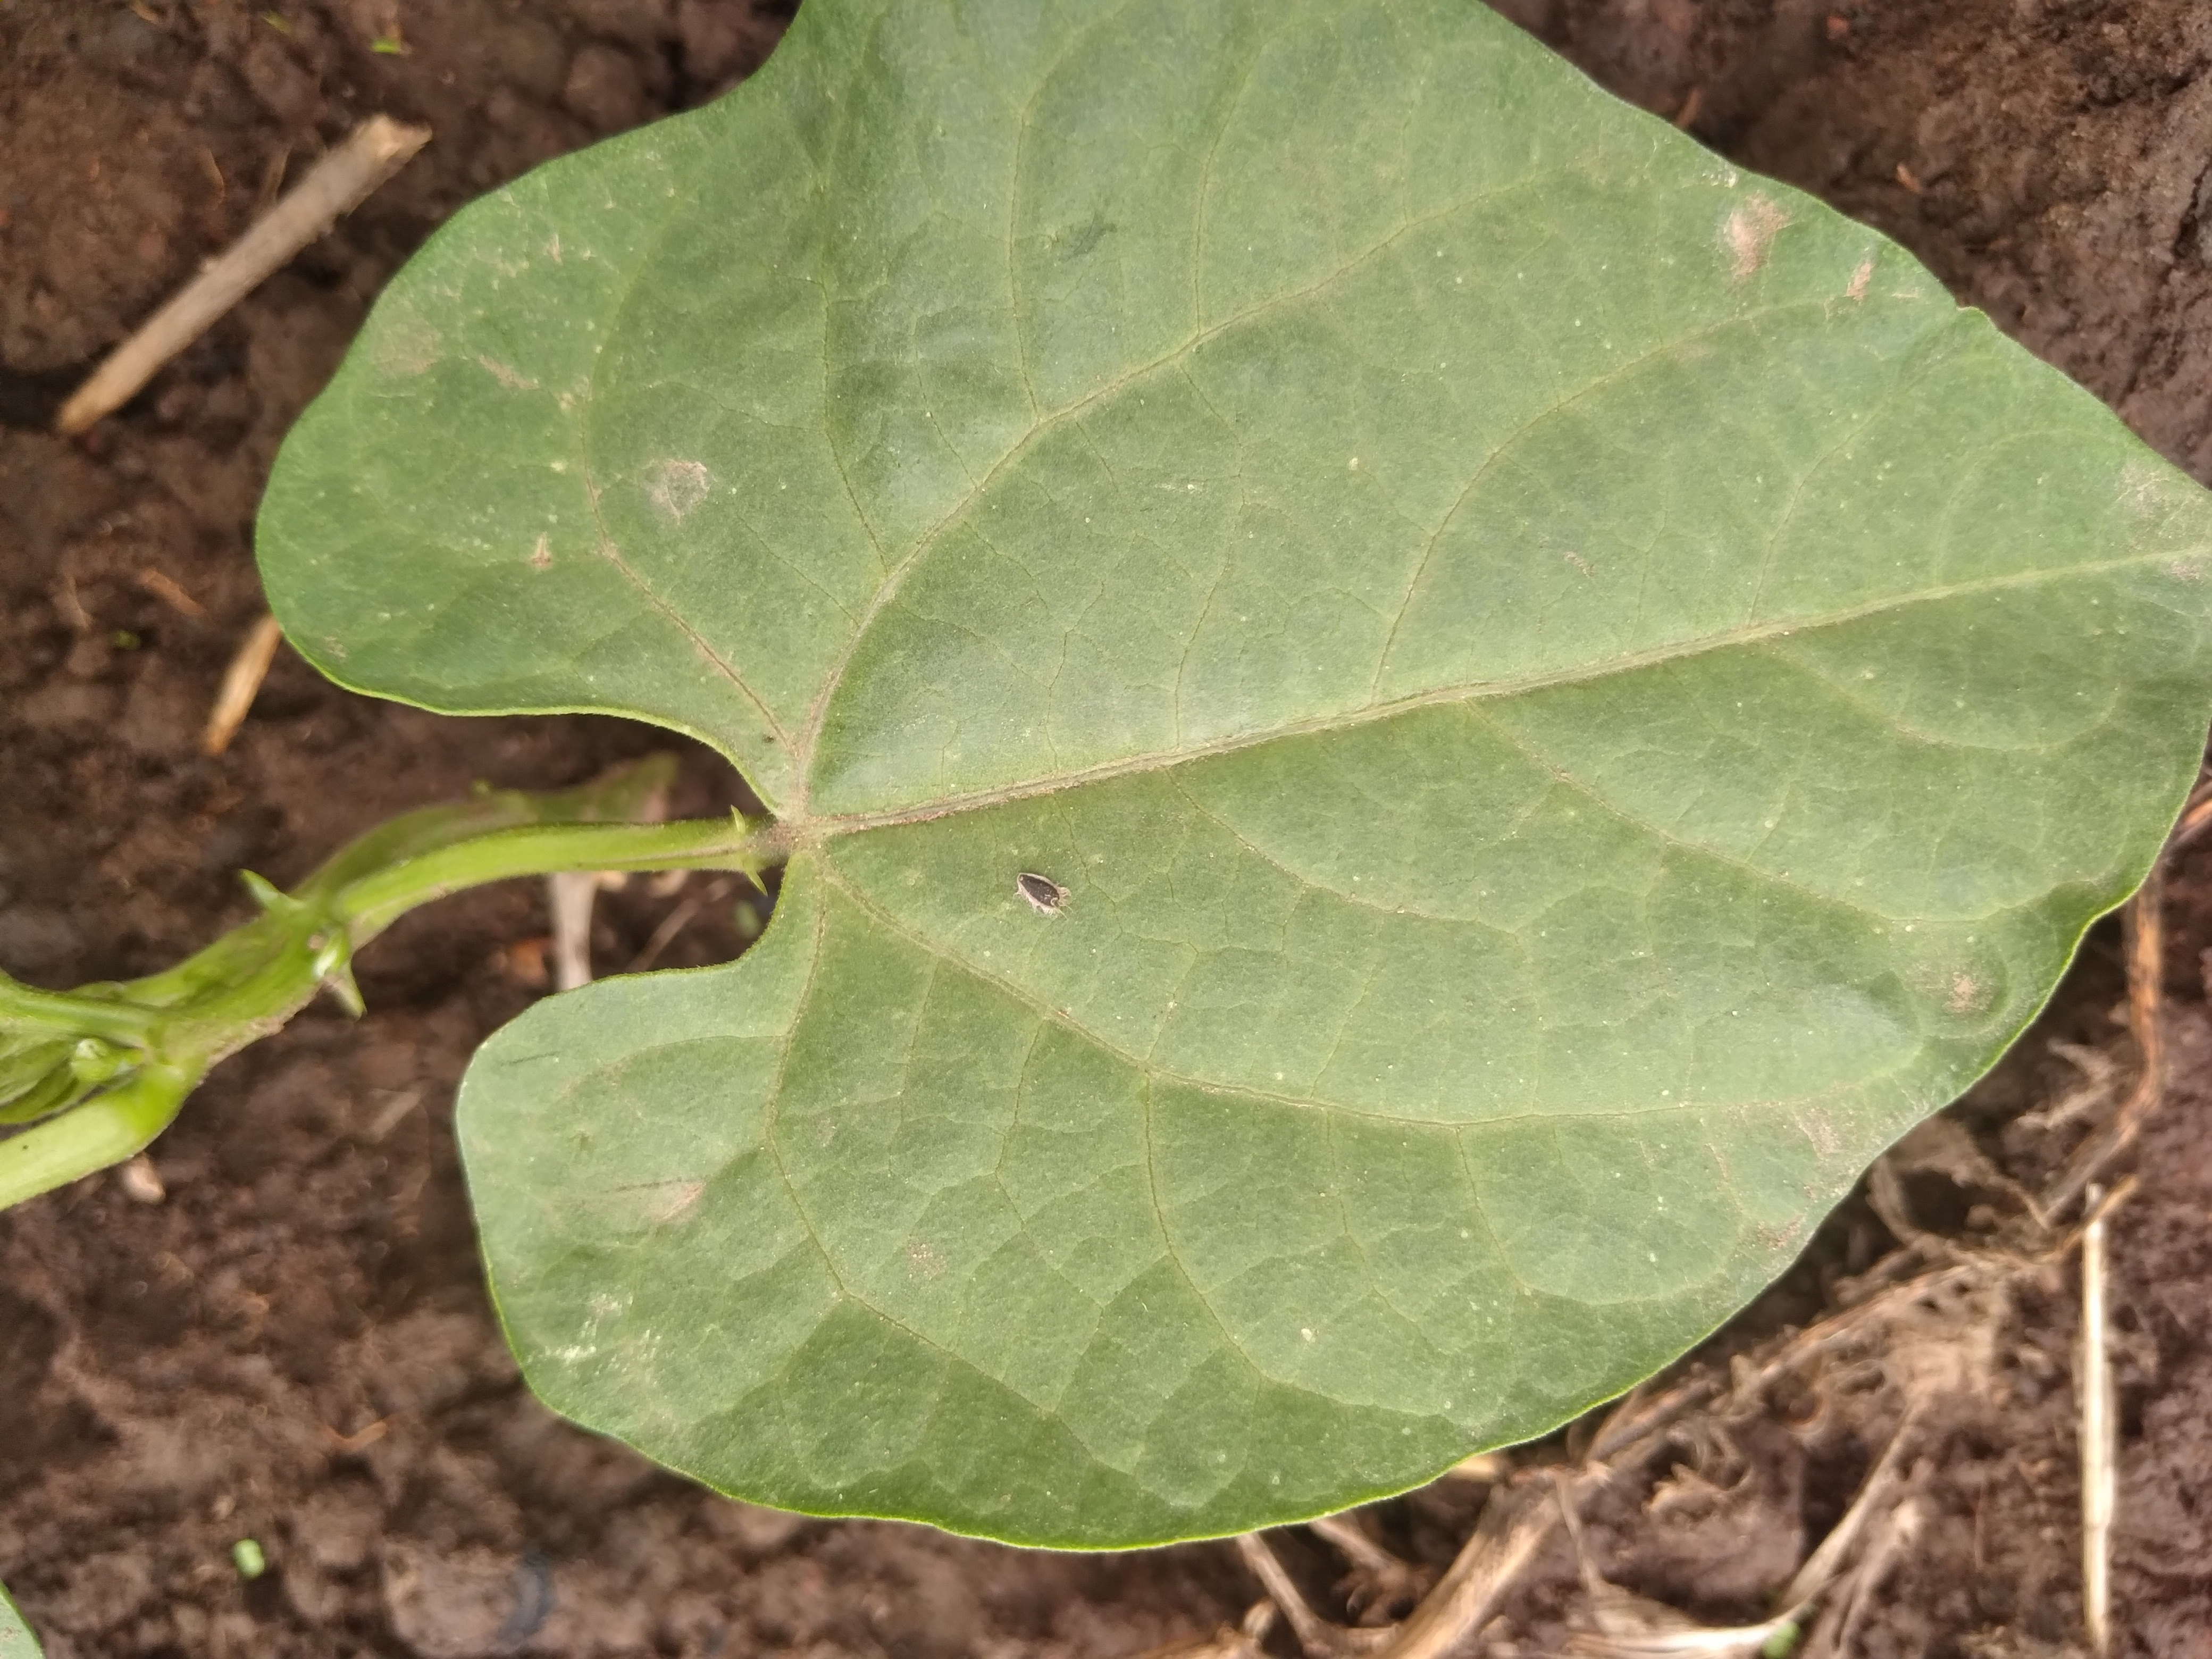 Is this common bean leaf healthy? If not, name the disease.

healthy
